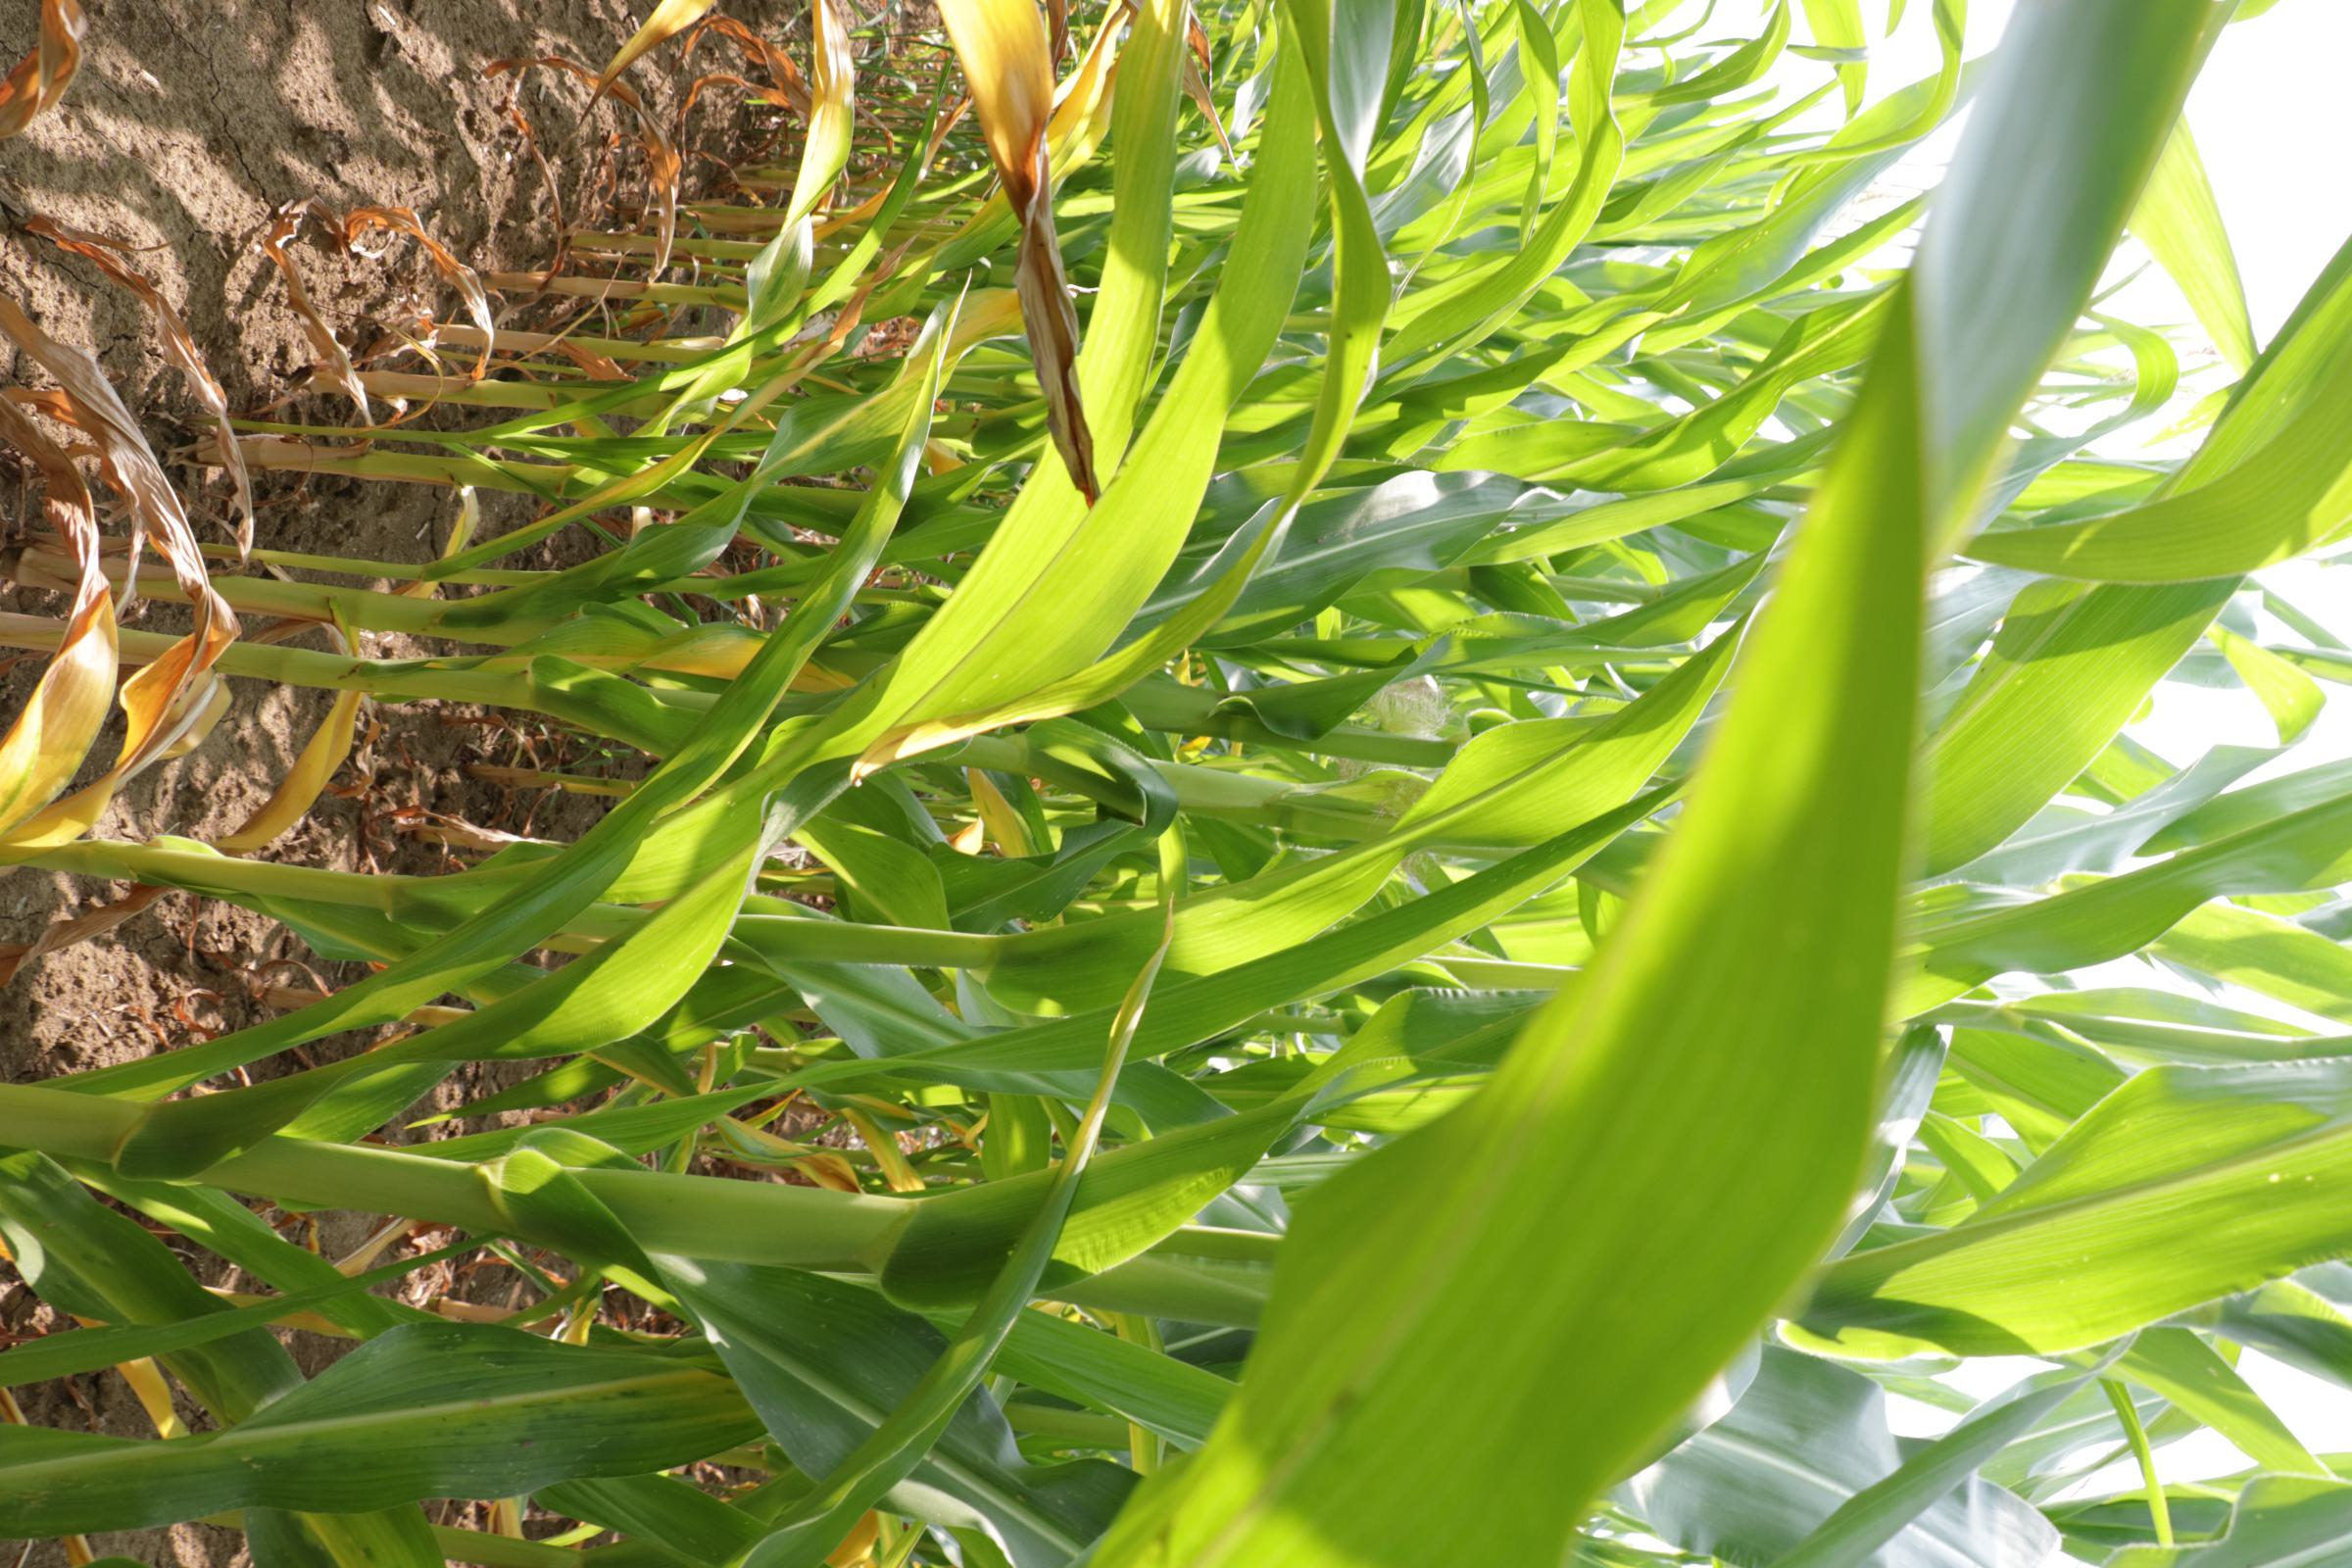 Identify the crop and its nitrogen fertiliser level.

maize, no added nitrogen
